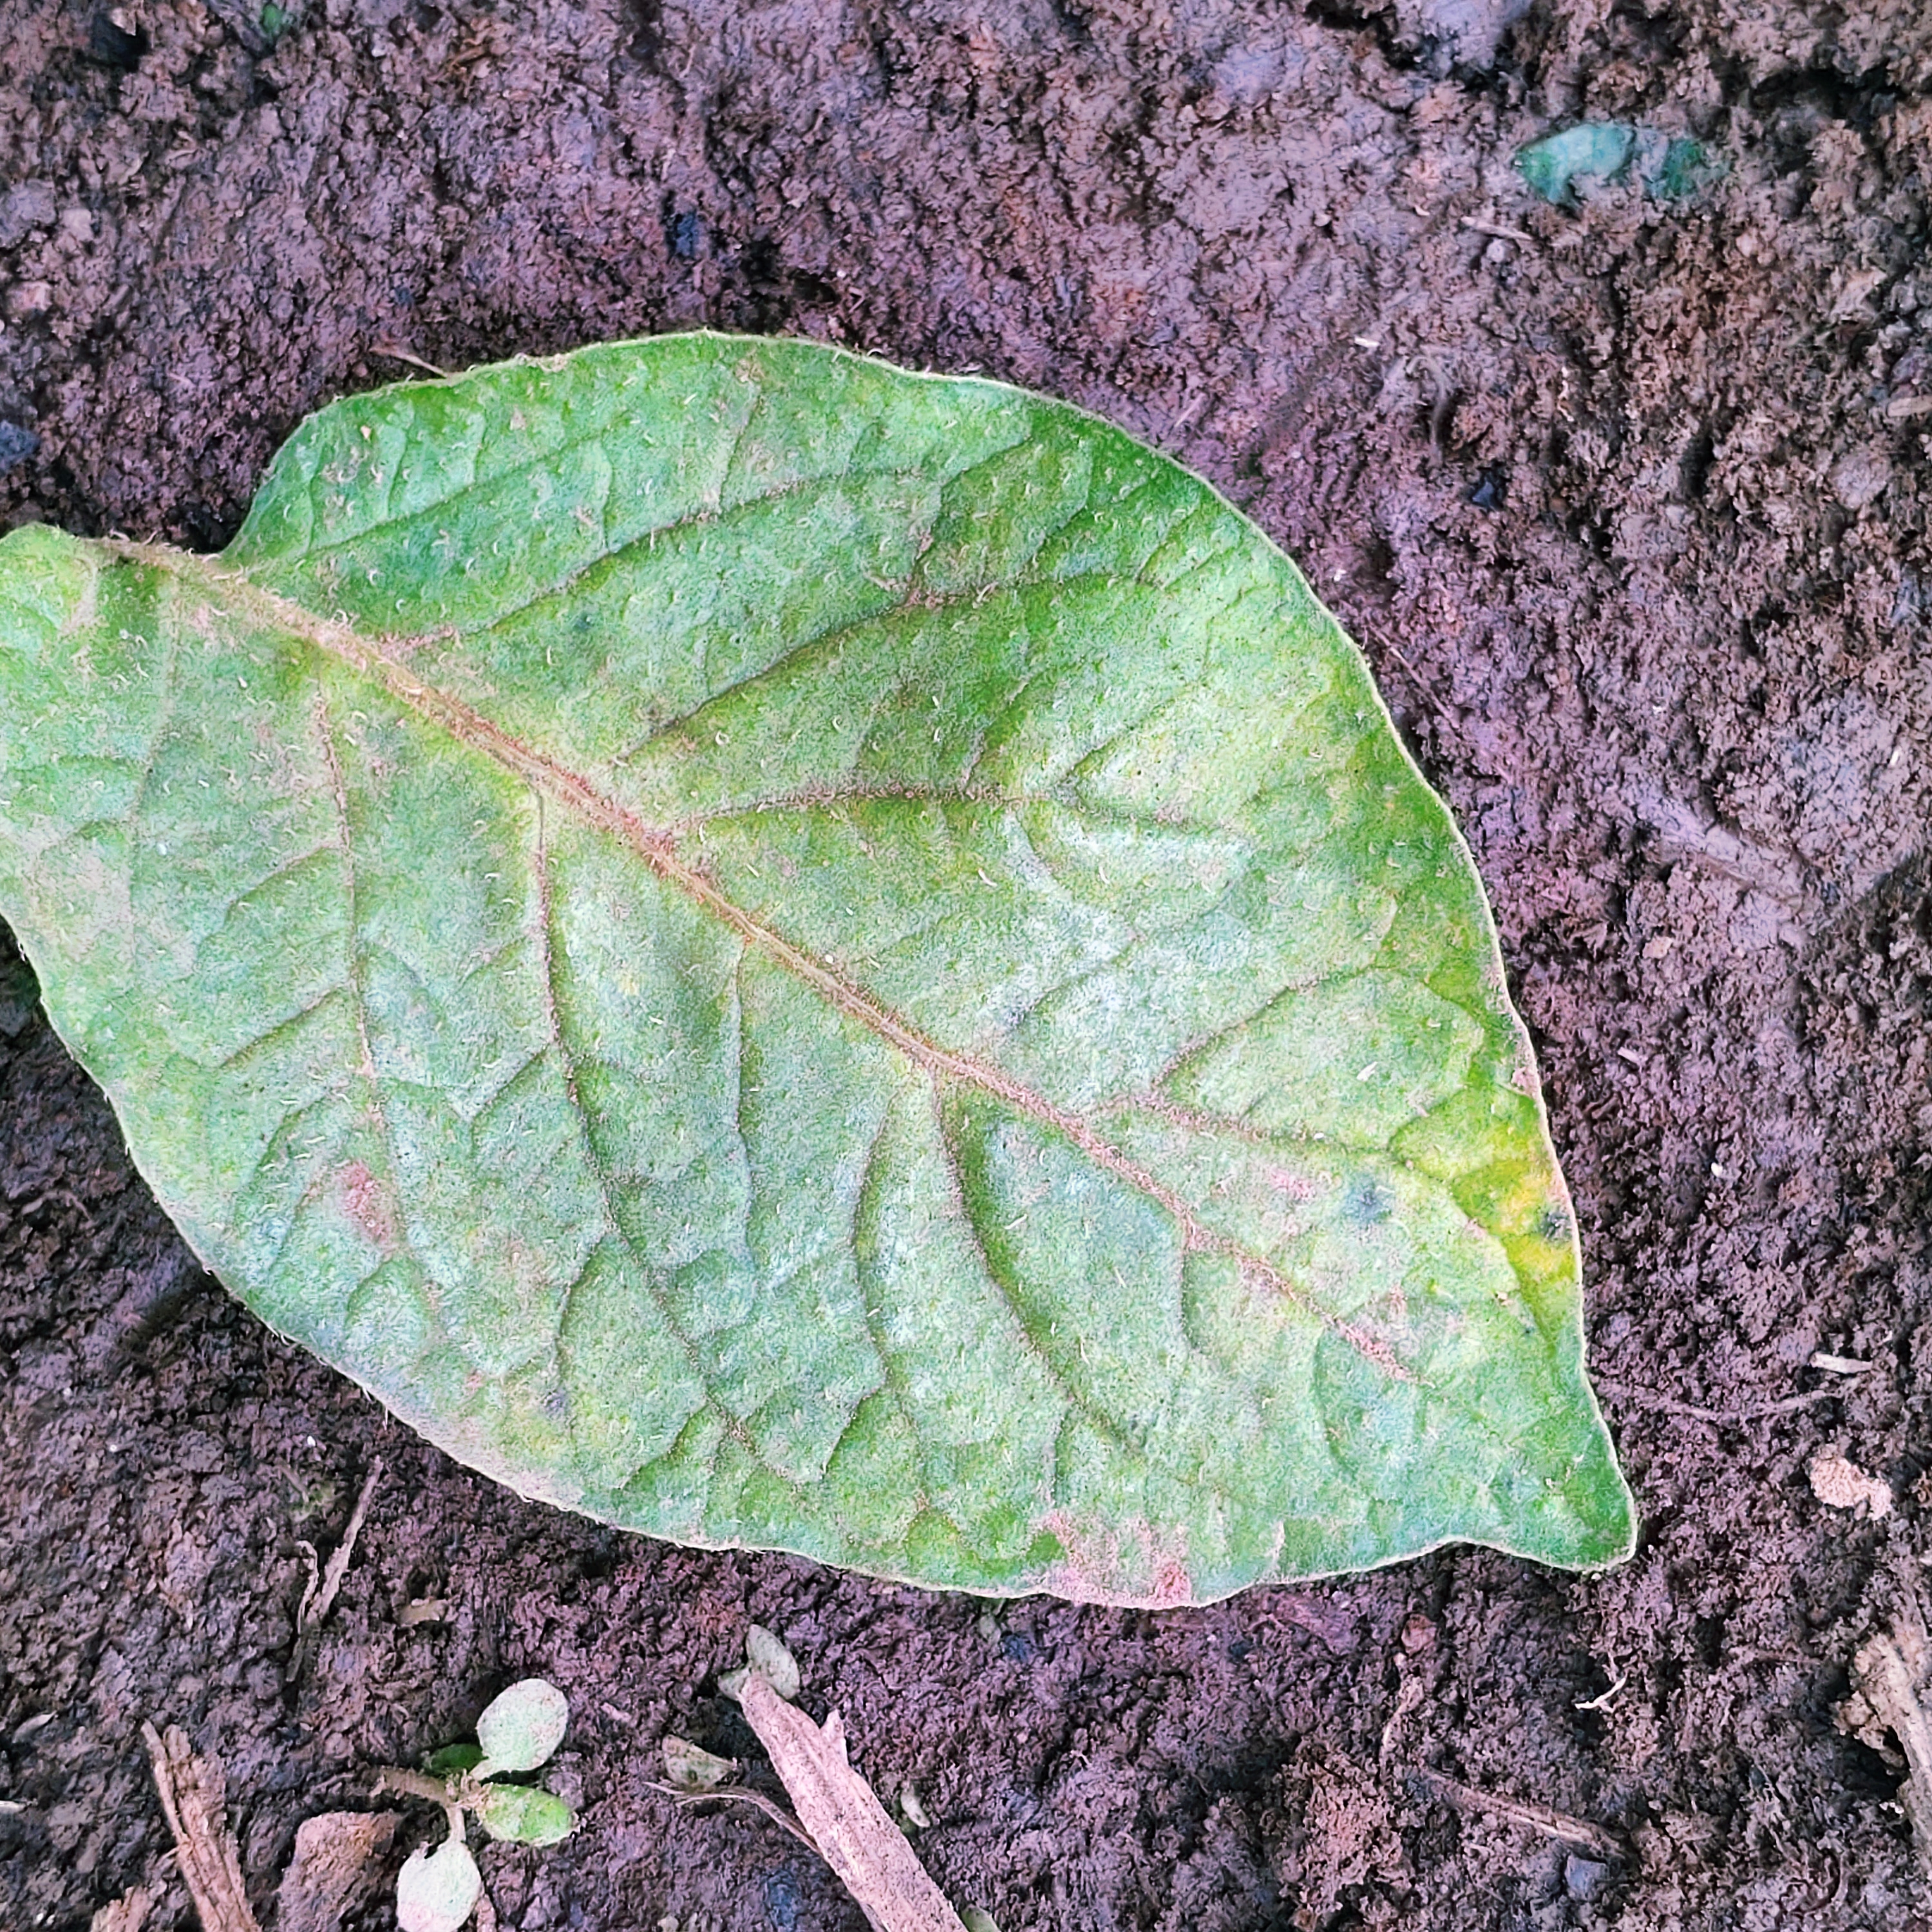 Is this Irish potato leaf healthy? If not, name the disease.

late blight
